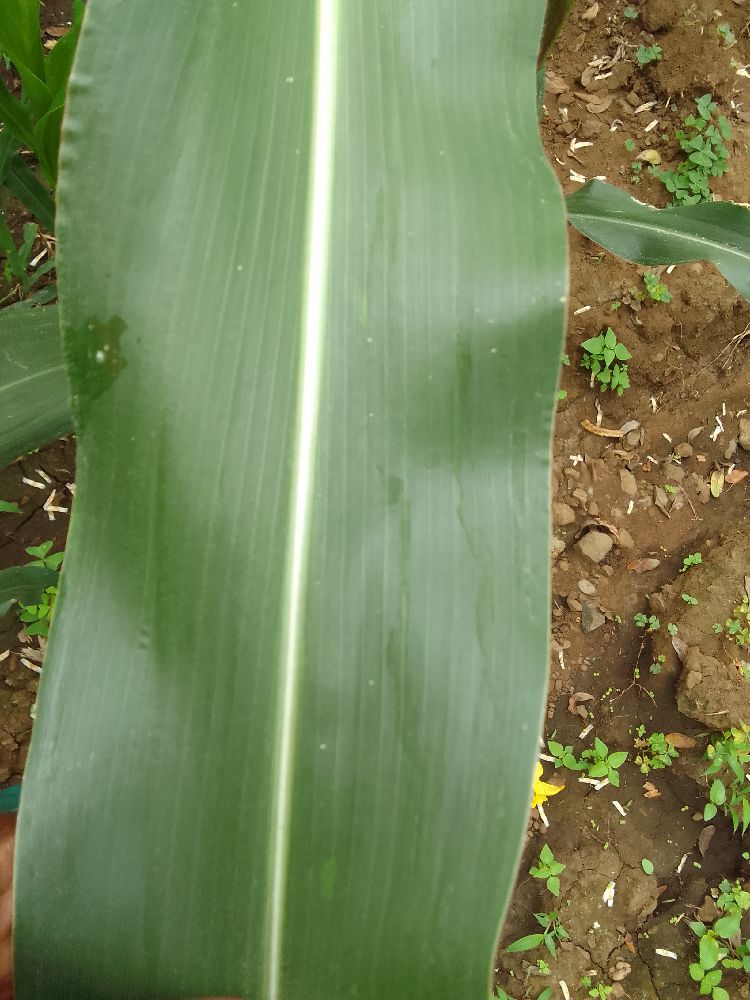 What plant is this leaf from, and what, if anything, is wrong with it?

maize, healthy
